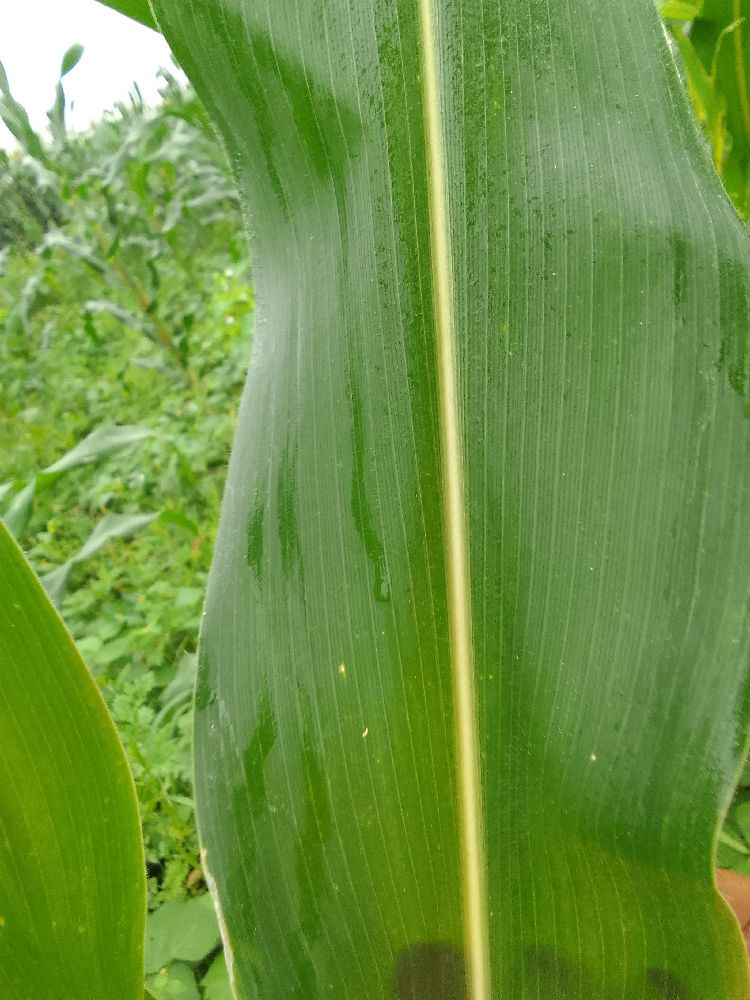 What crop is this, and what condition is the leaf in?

maize, healthy
